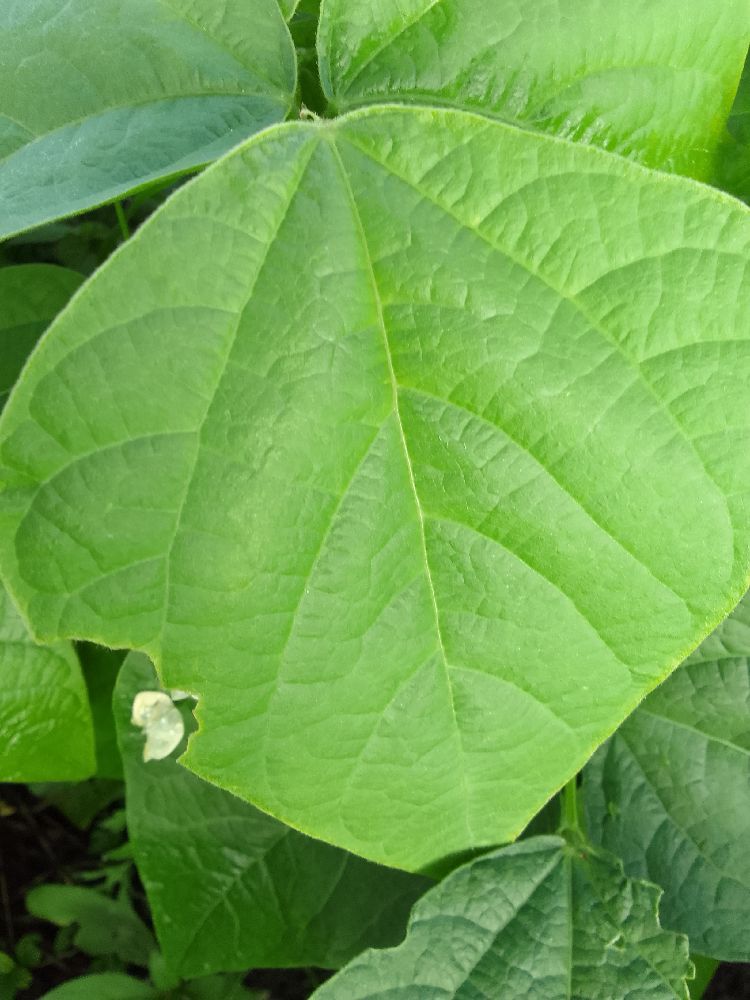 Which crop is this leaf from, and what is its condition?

common bean, healthy
